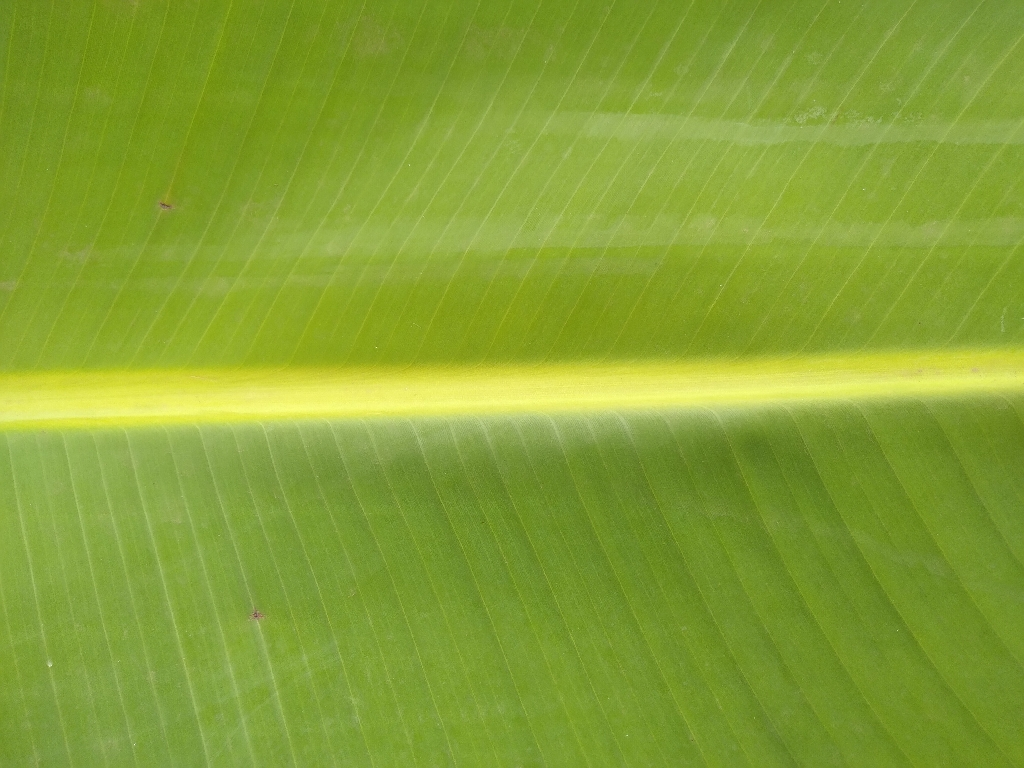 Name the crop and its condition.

banana, healthy
